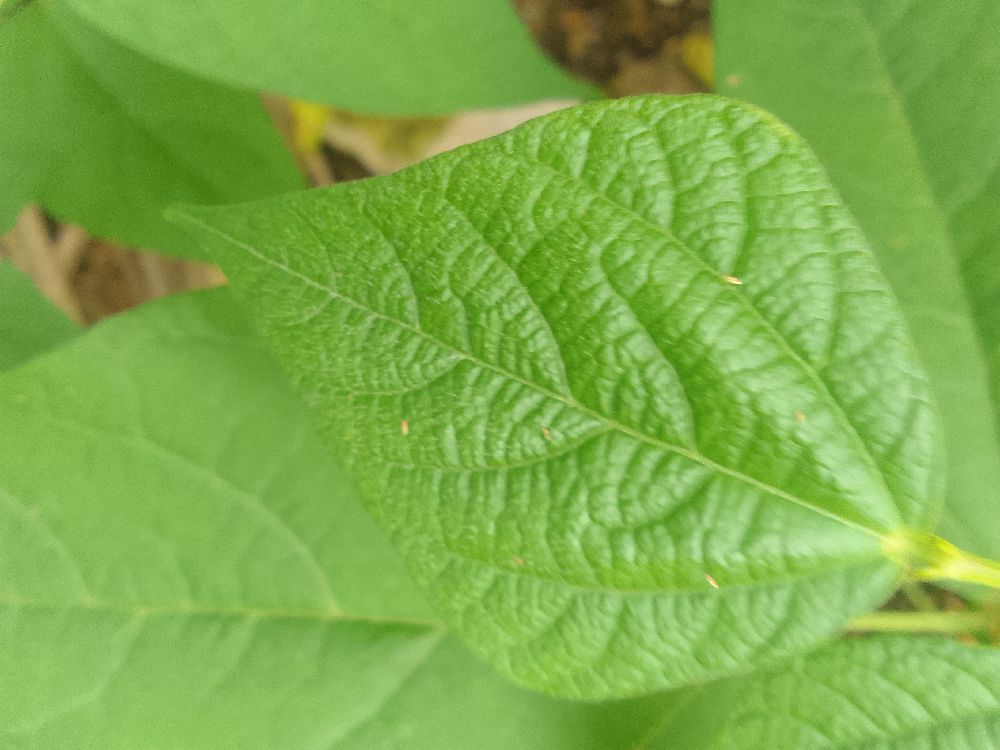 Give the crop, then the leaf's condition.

common bean, healthy
